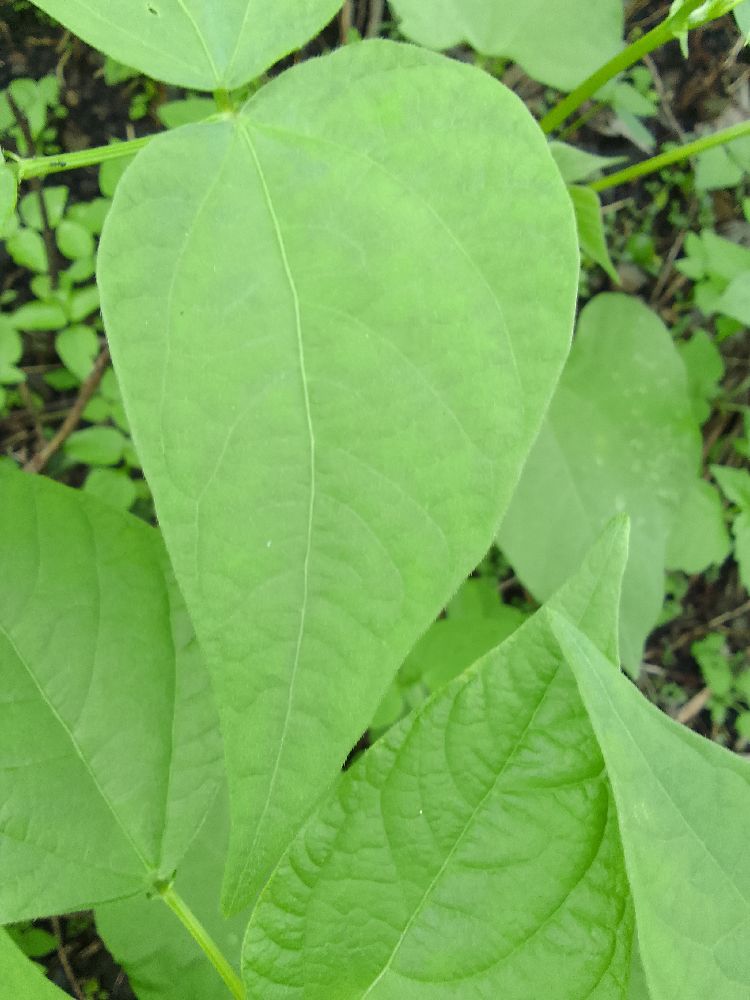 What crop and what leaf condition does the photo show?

common bean, healthy
